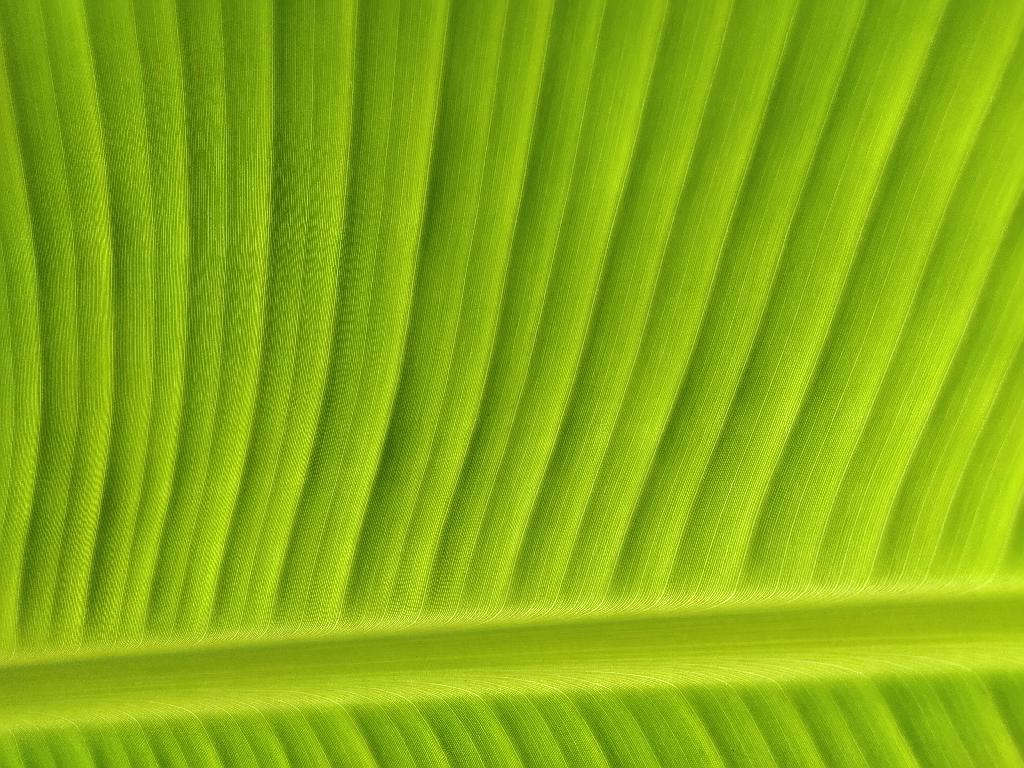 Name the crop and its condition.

banana, healthy
